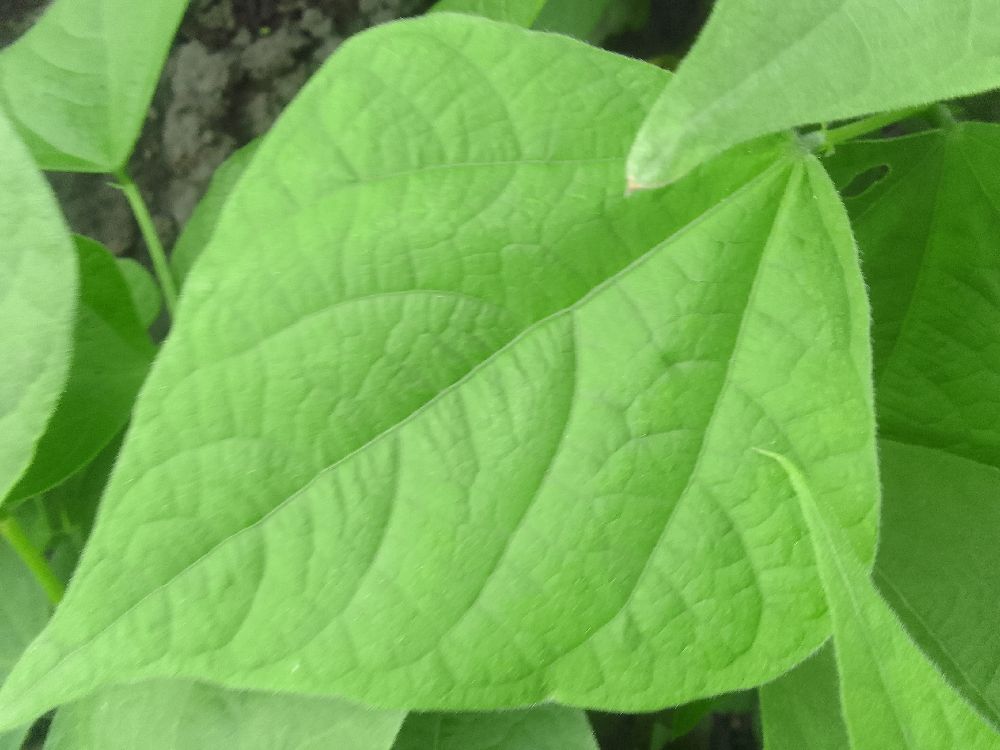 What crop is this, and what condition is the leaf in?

common bean, healthy
